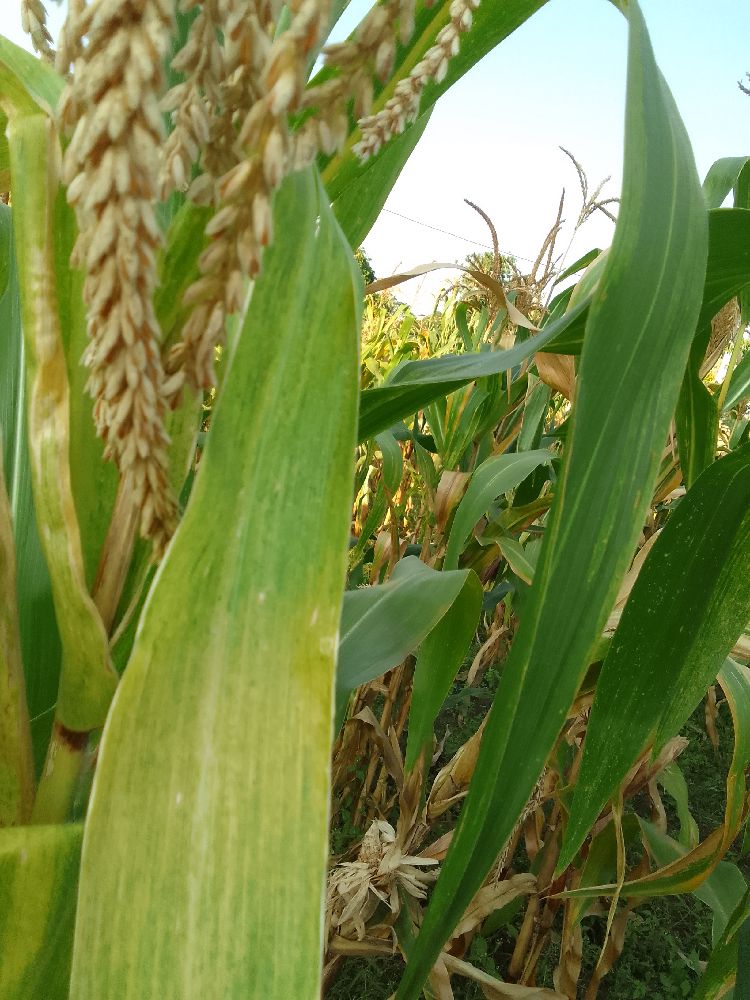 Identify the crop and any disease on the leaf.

maize, maize lethal necrosis
